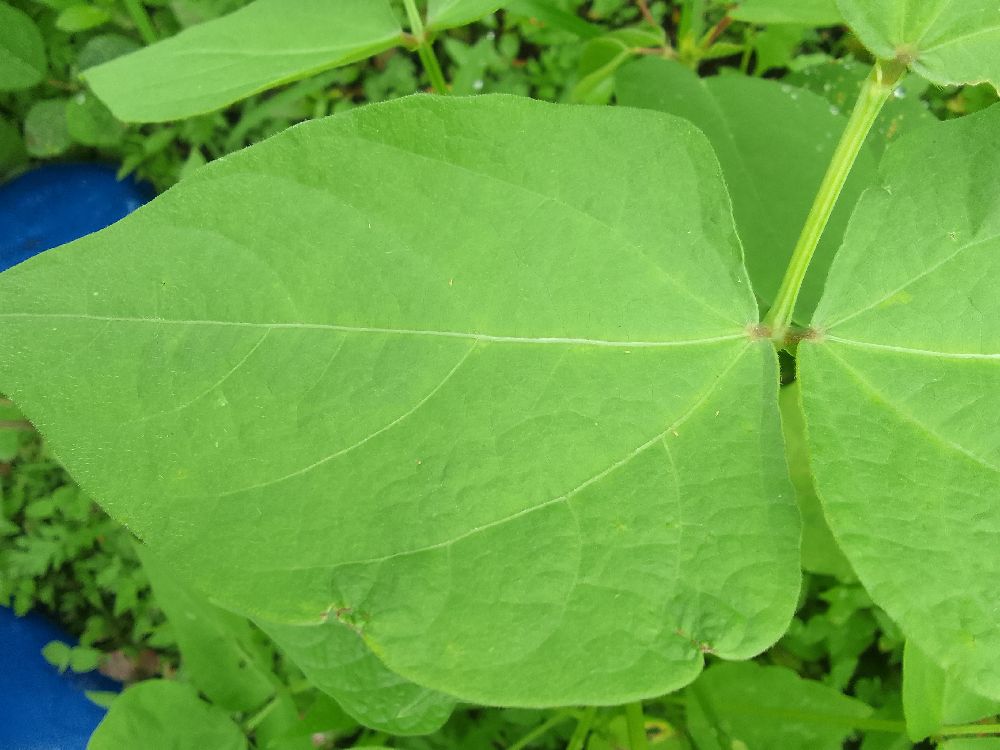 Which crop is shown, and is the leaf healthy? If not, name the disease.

common bean, healthy
